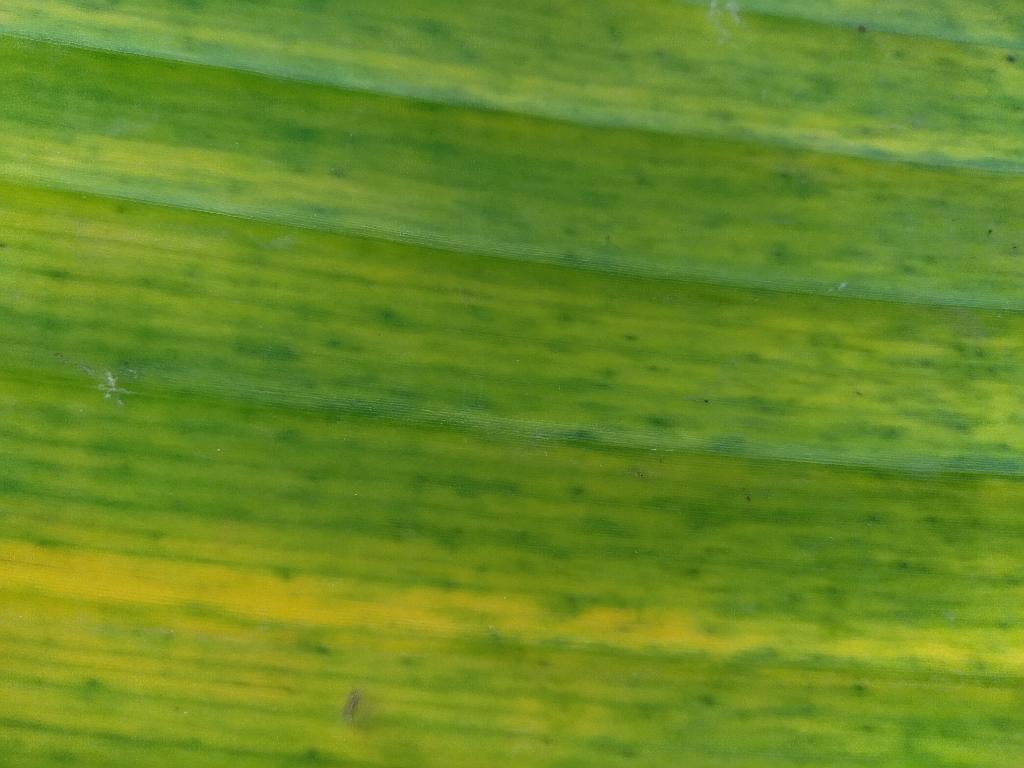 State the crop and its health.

banana, fusarium wilt race 1
